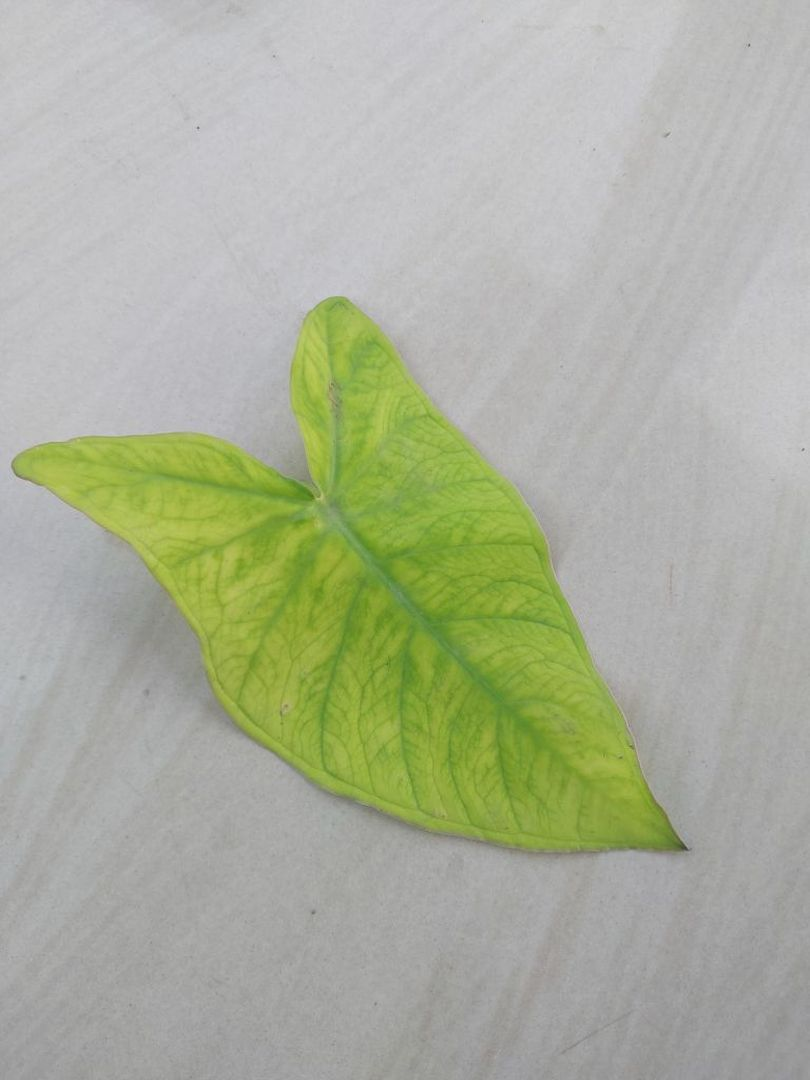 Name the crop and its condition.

taro, mosaic
